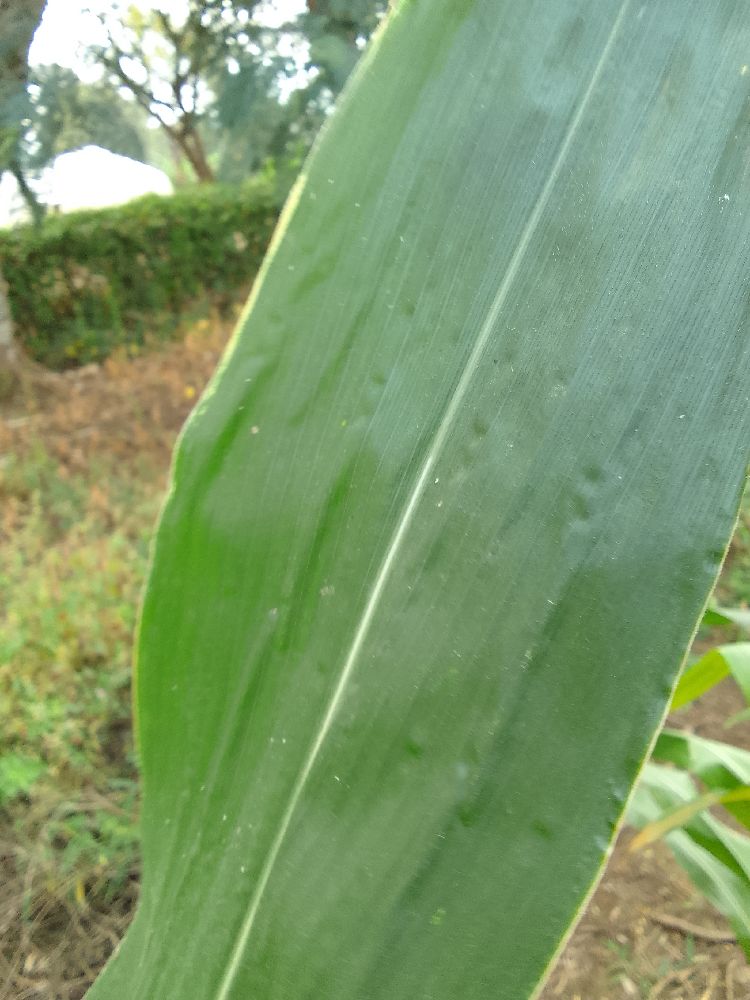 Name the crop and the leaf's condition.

maize, healthy
